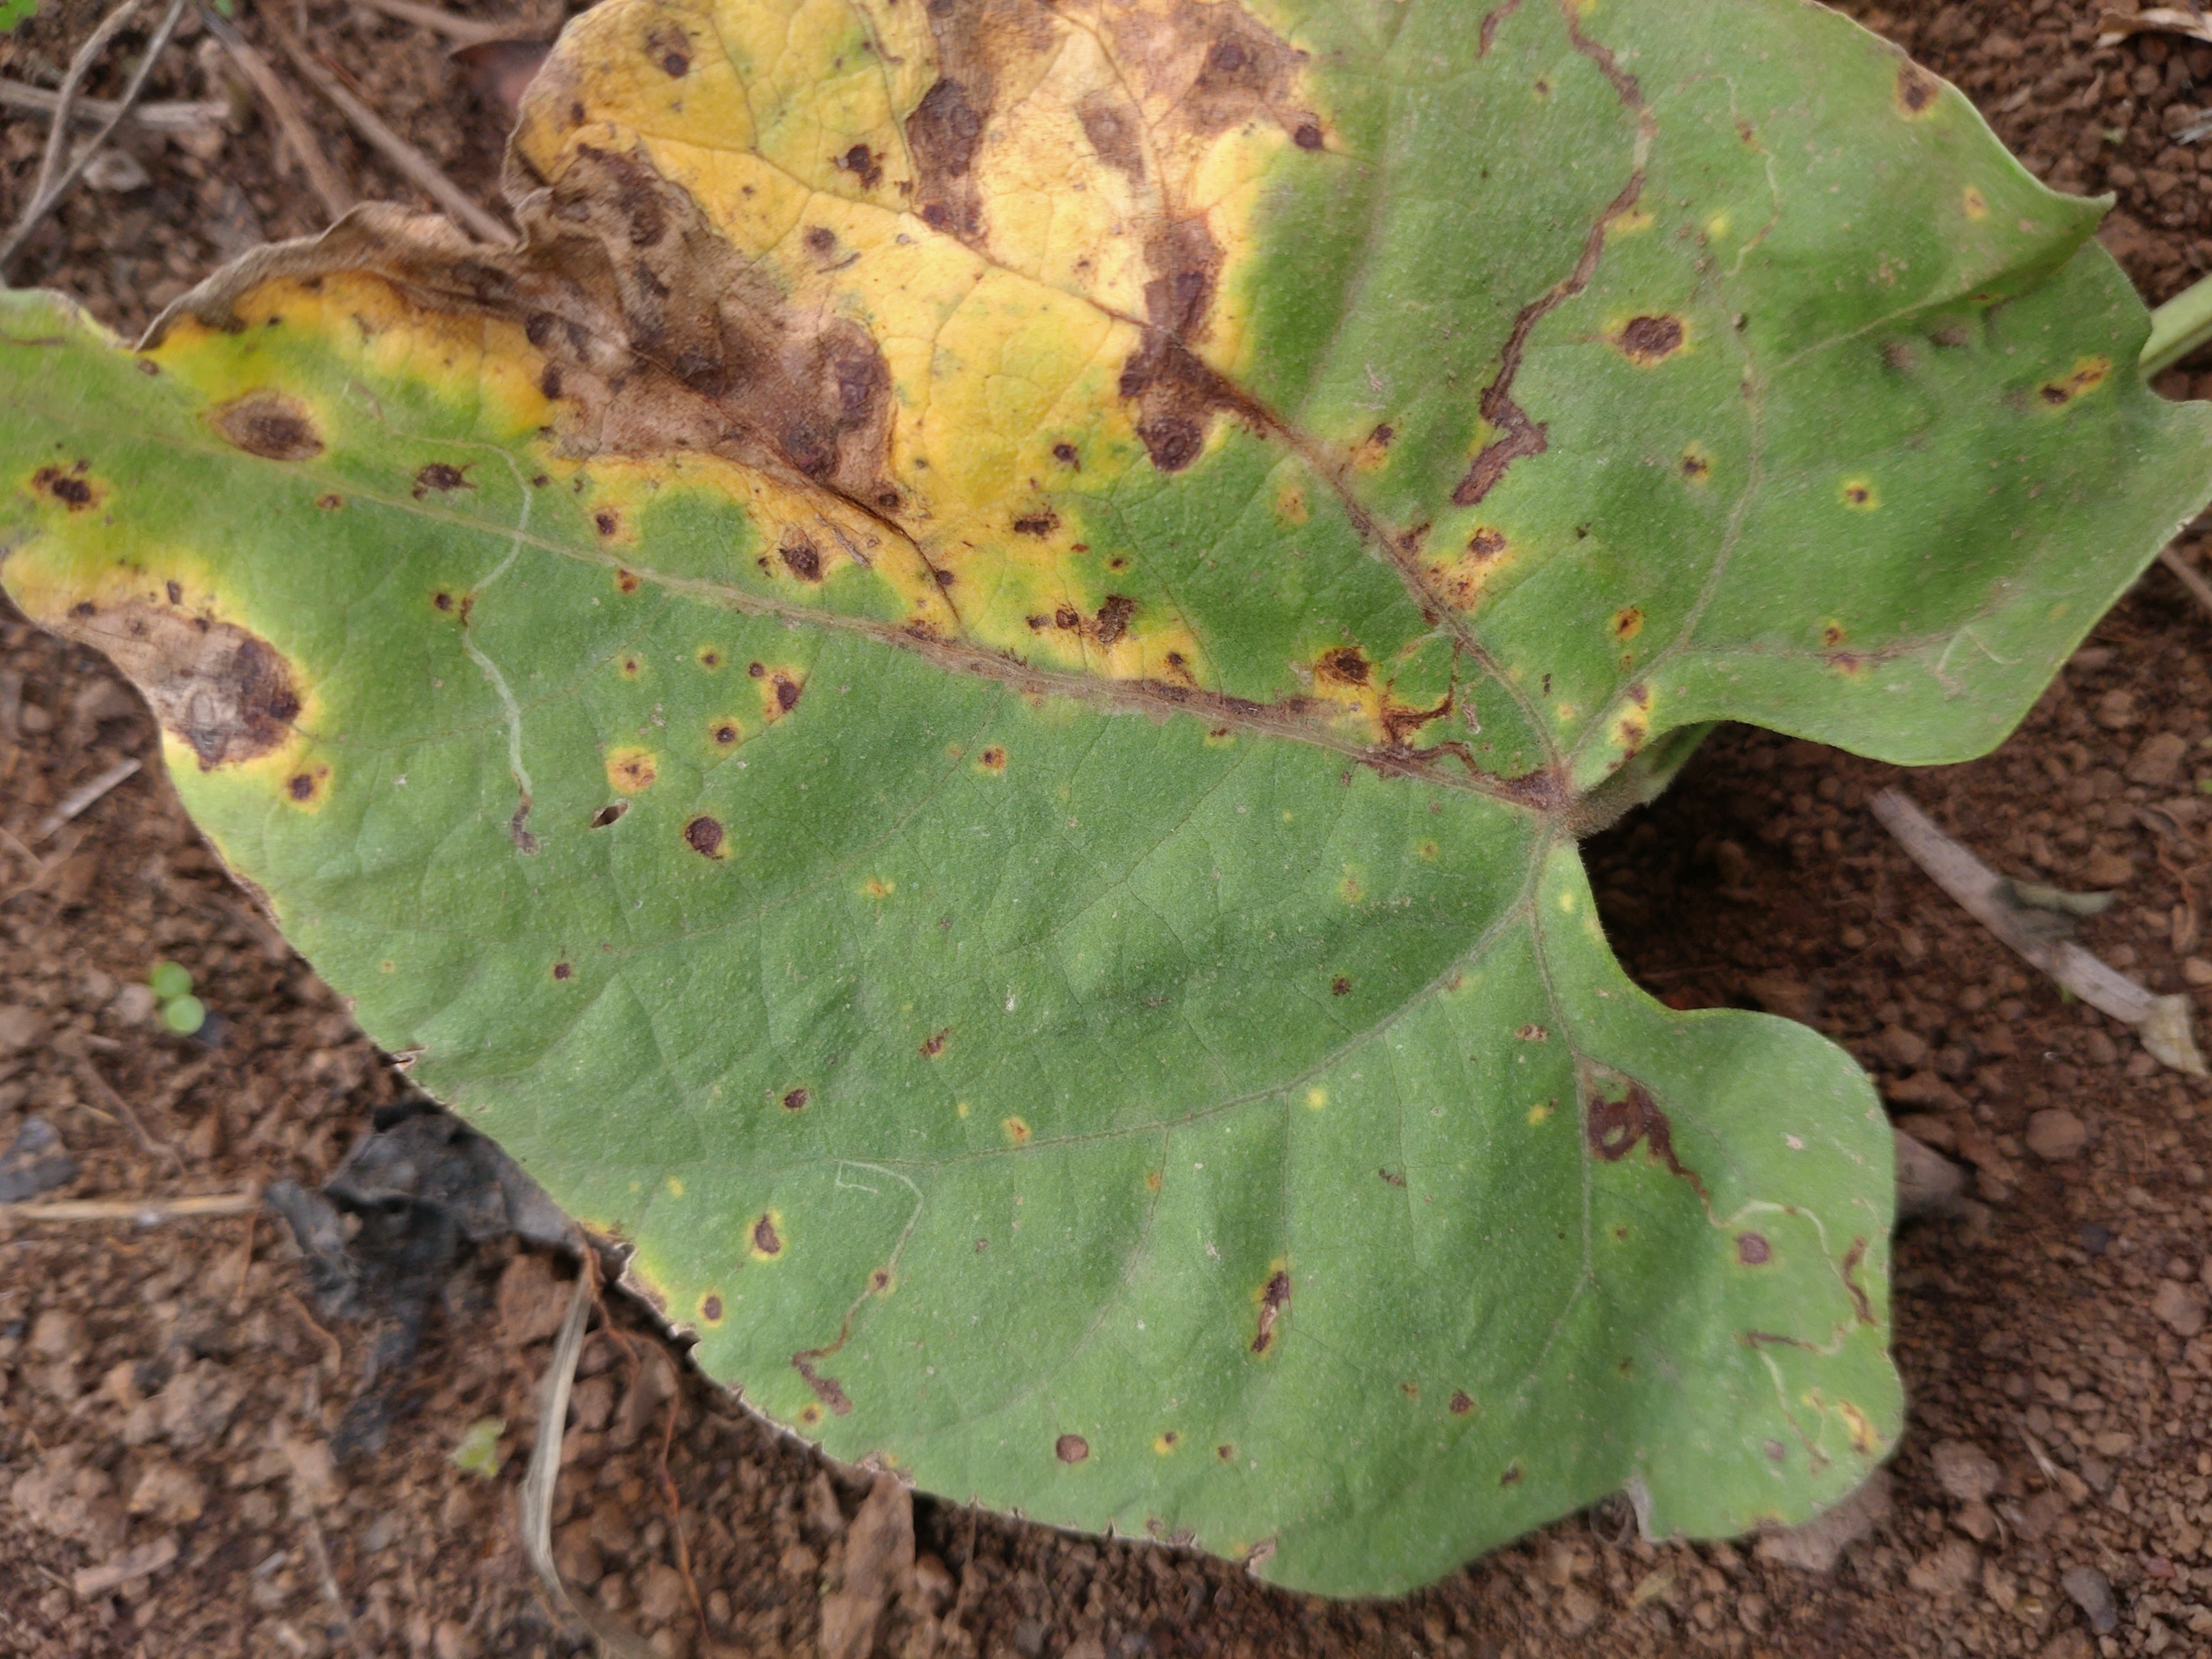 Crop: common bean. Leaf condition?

rust
